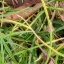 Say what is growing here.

grass
